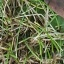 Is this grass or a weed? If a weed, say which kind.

grass
